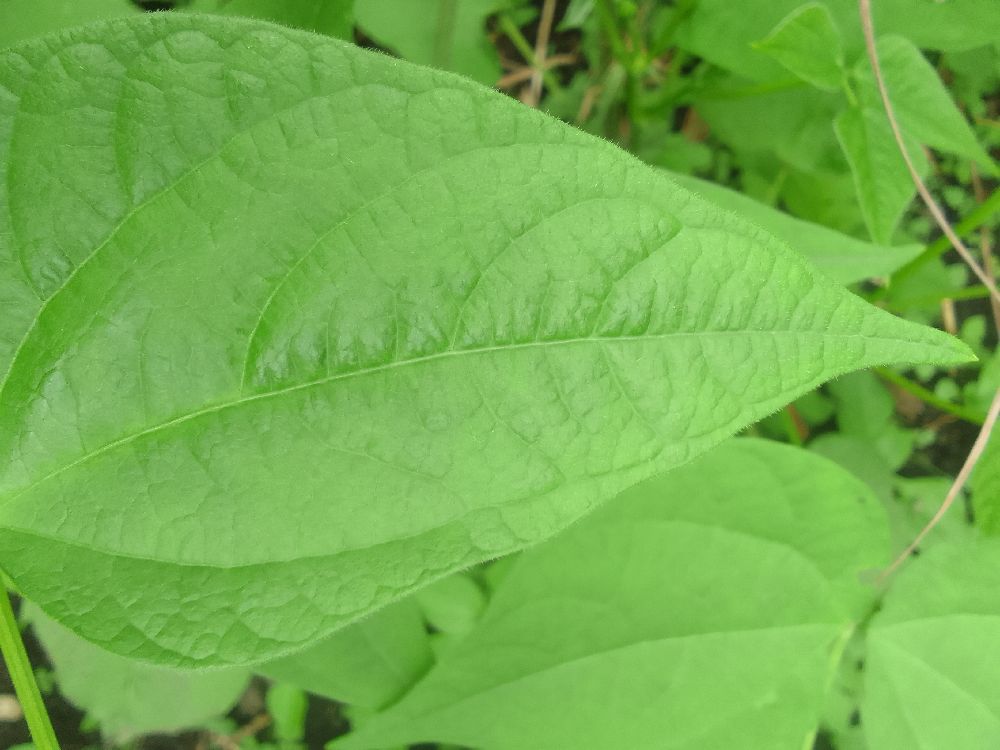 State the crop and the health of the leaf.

common bean, healthy
